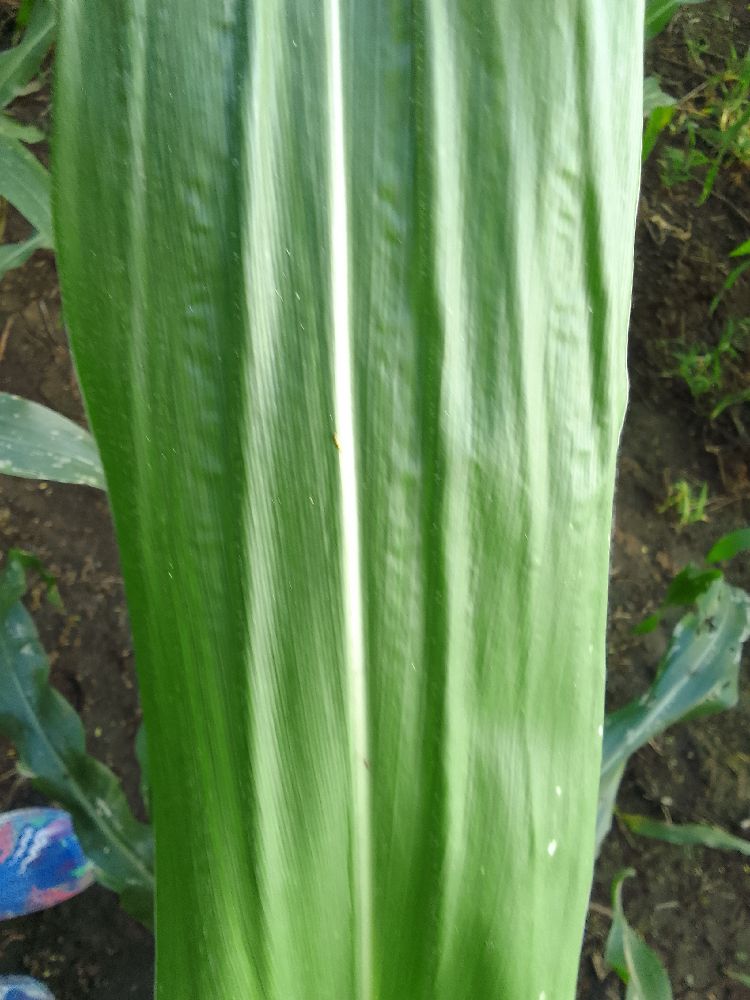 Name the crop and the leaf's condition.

maize, healthy
